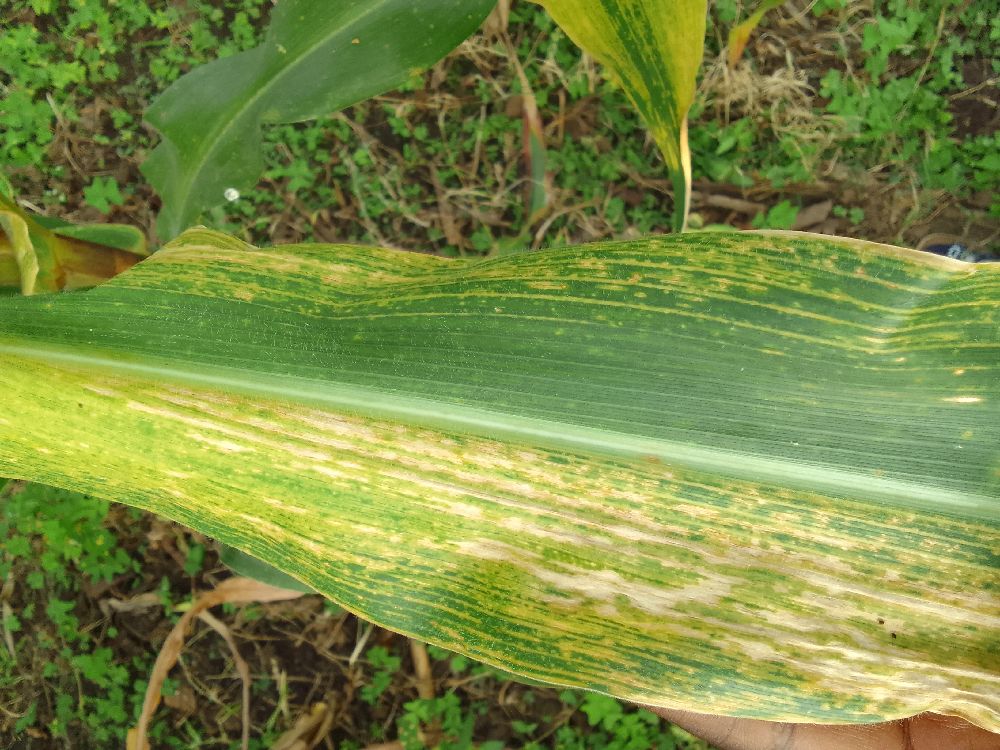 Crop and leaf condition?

maize, maize lethal necrosis
